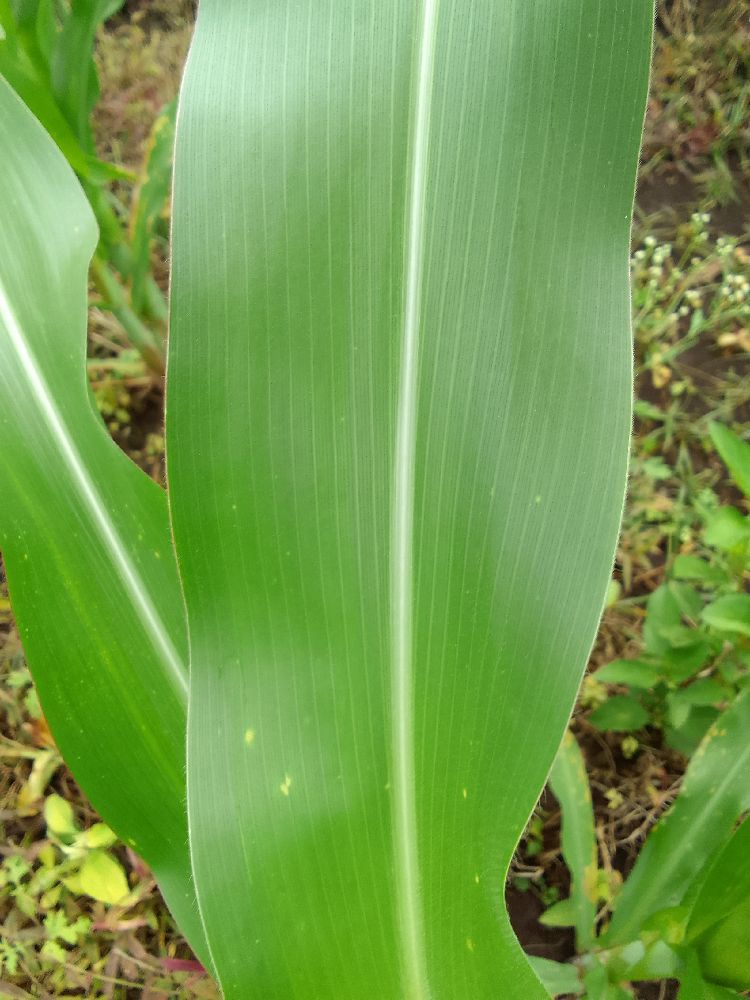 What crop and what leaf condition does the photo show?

maize, healthy
